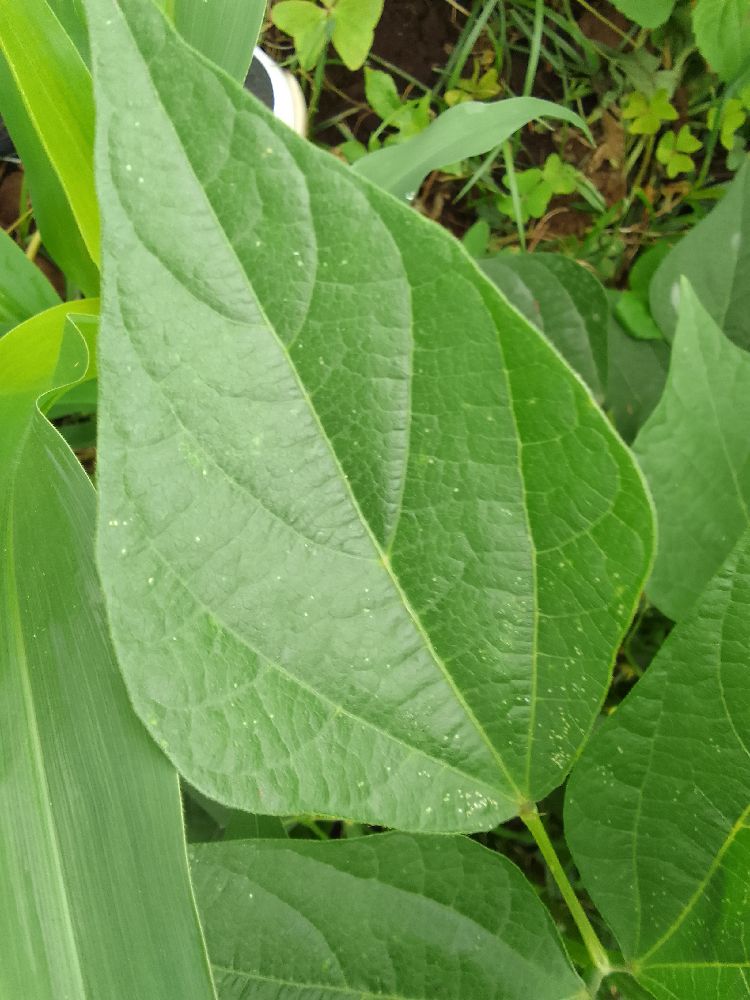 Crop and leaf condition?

common bean, healthy
